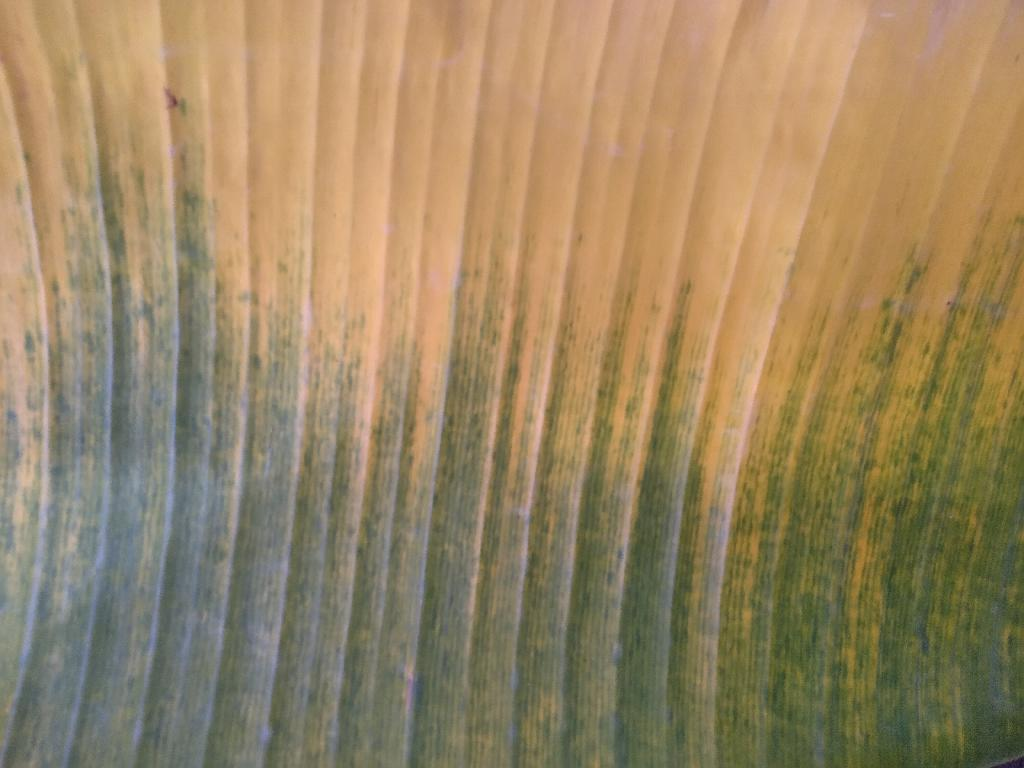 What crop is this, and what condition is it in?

banana, fusarium wilt race 1
